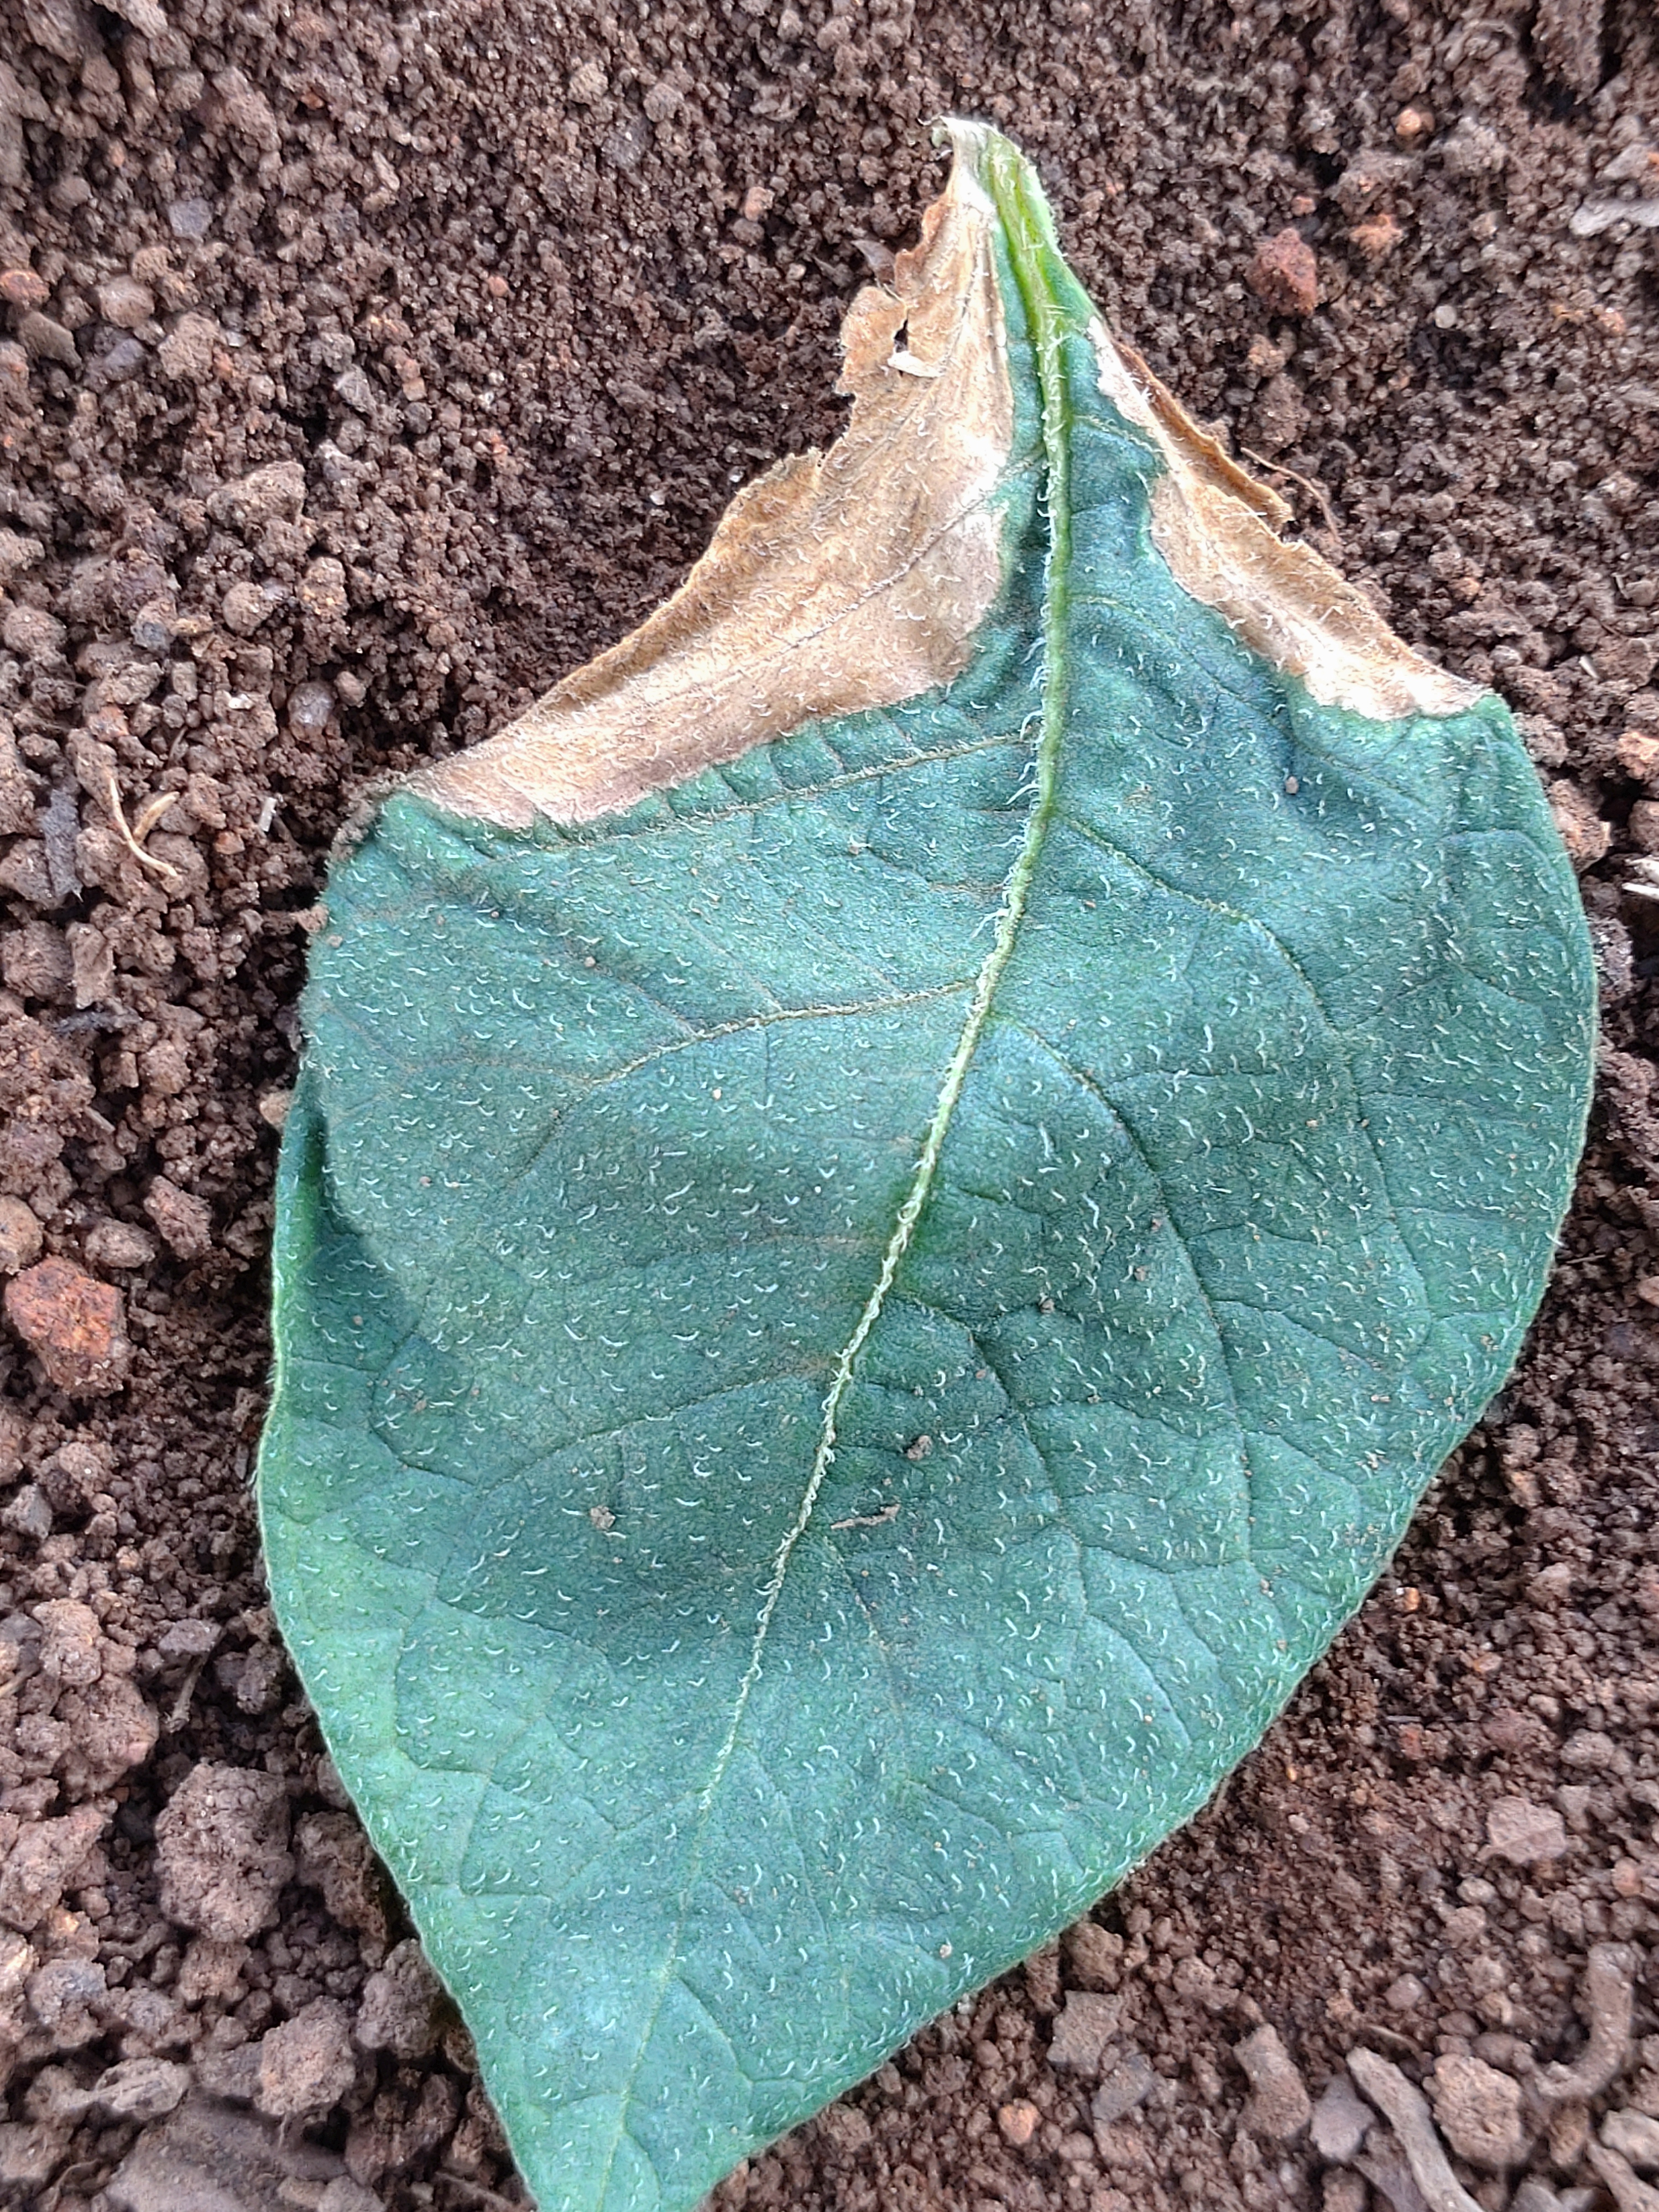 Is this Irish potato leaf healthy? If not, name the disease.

early blight
